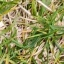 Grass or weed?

grass
